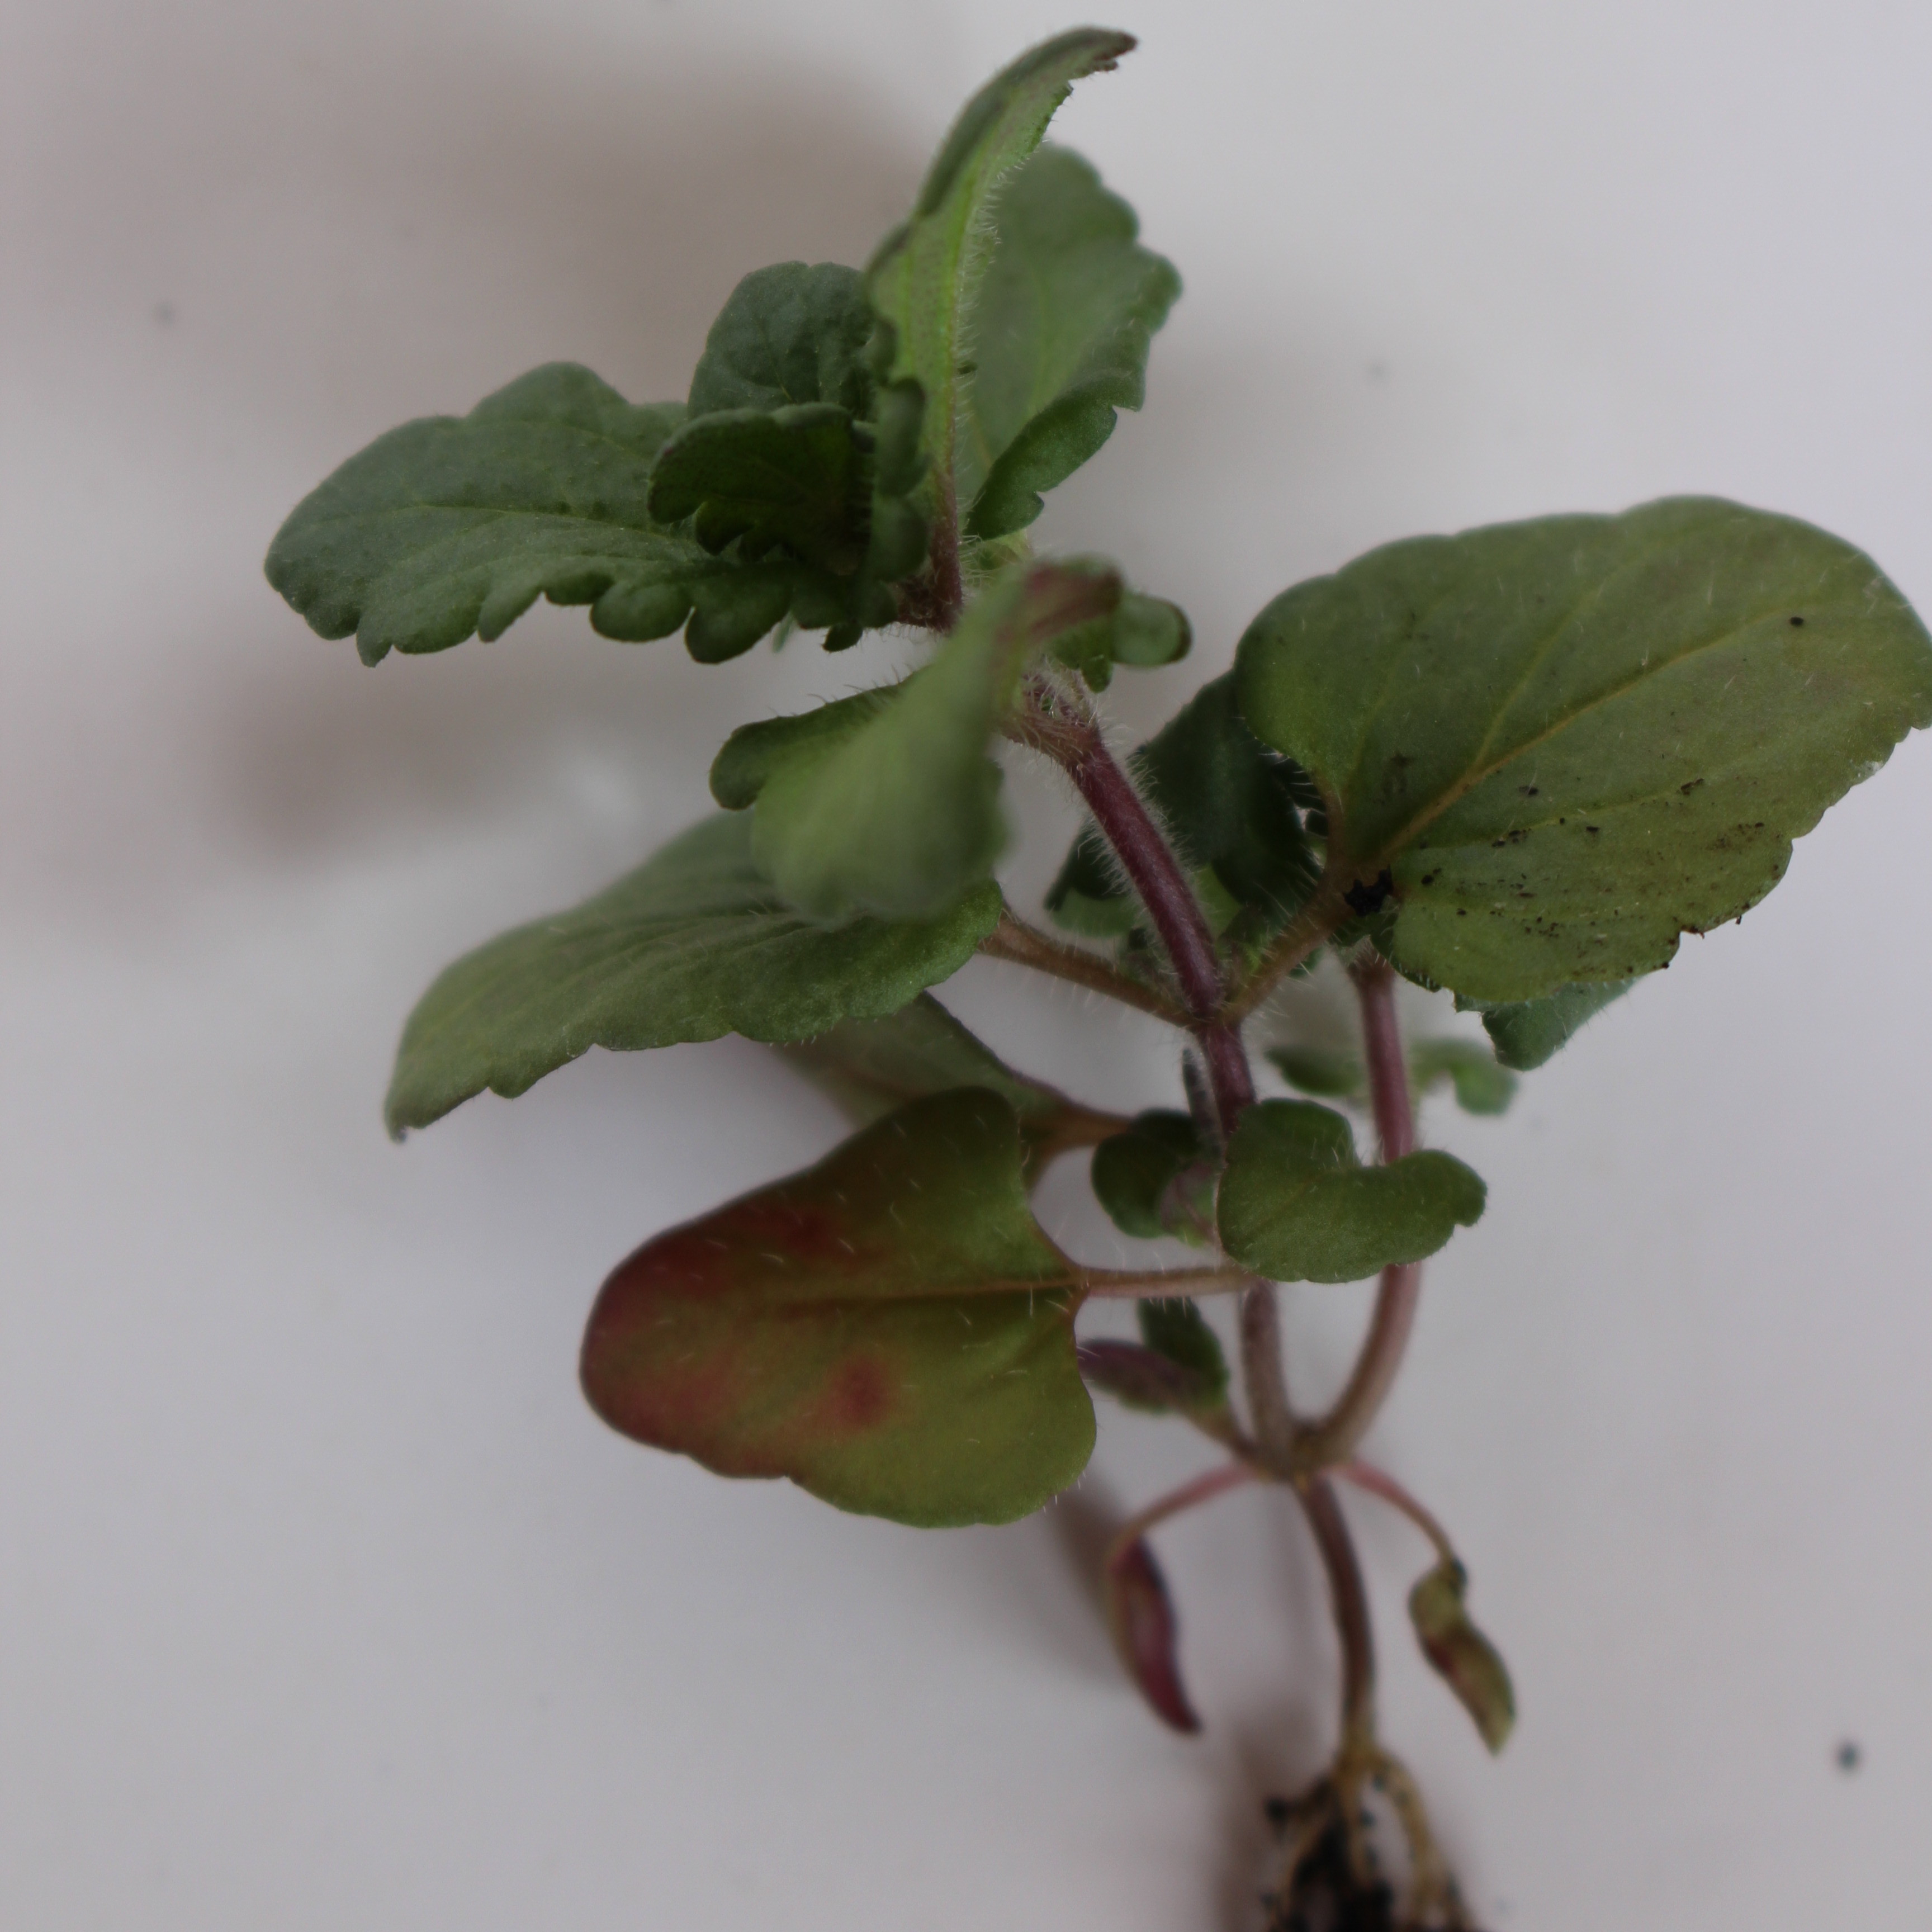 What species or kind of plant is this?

Veronica persica
